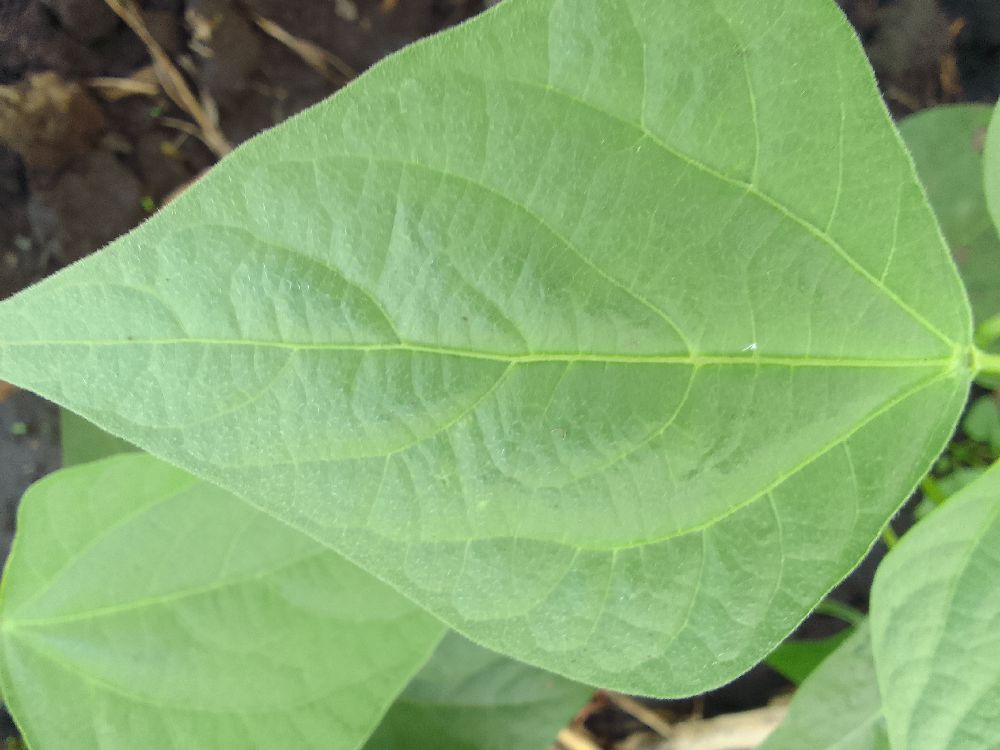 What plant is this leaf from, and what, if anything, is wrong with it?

common bean, healthy
